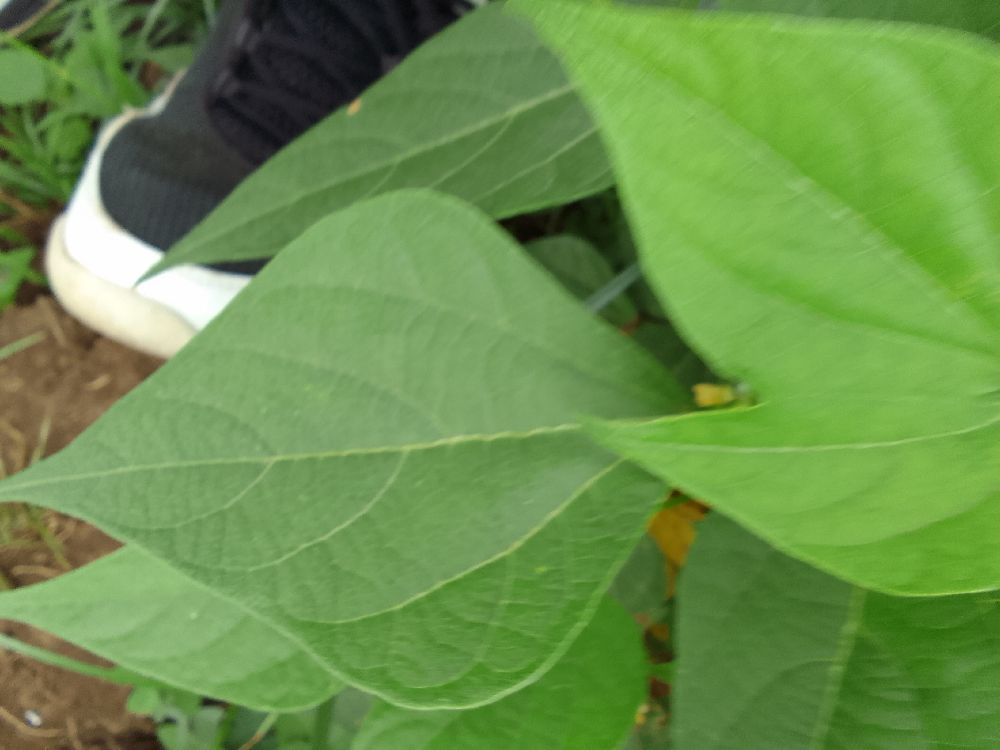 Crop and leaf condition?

common bean, healthy
